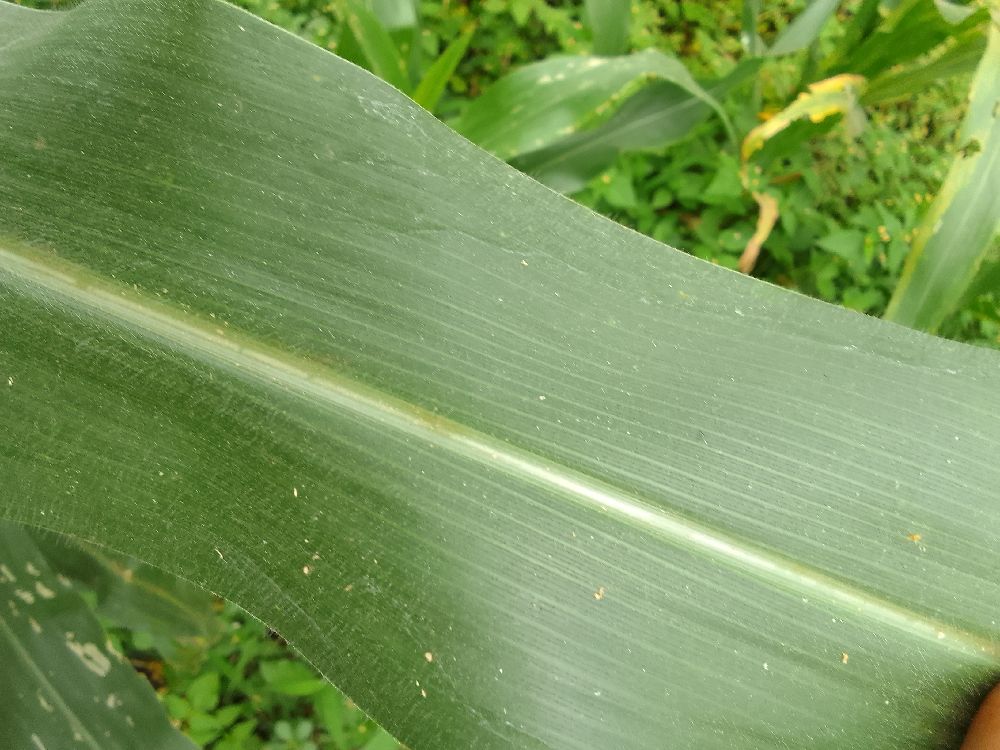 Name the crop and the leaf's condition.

maize, healthy
